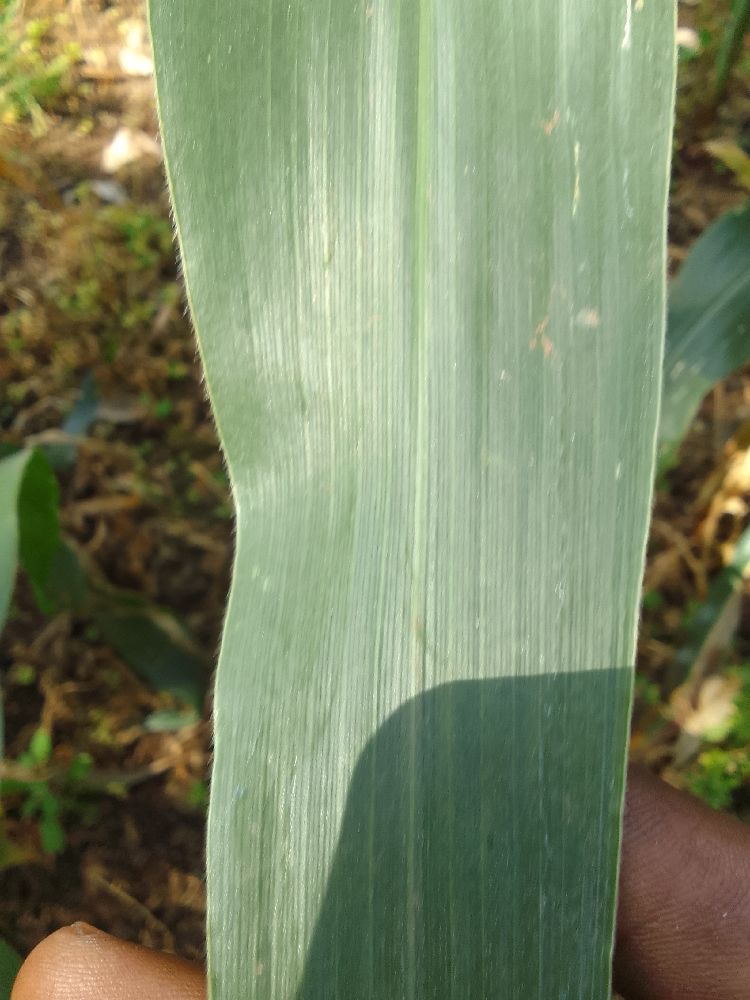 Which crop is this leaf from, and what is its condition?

maize, healthy
